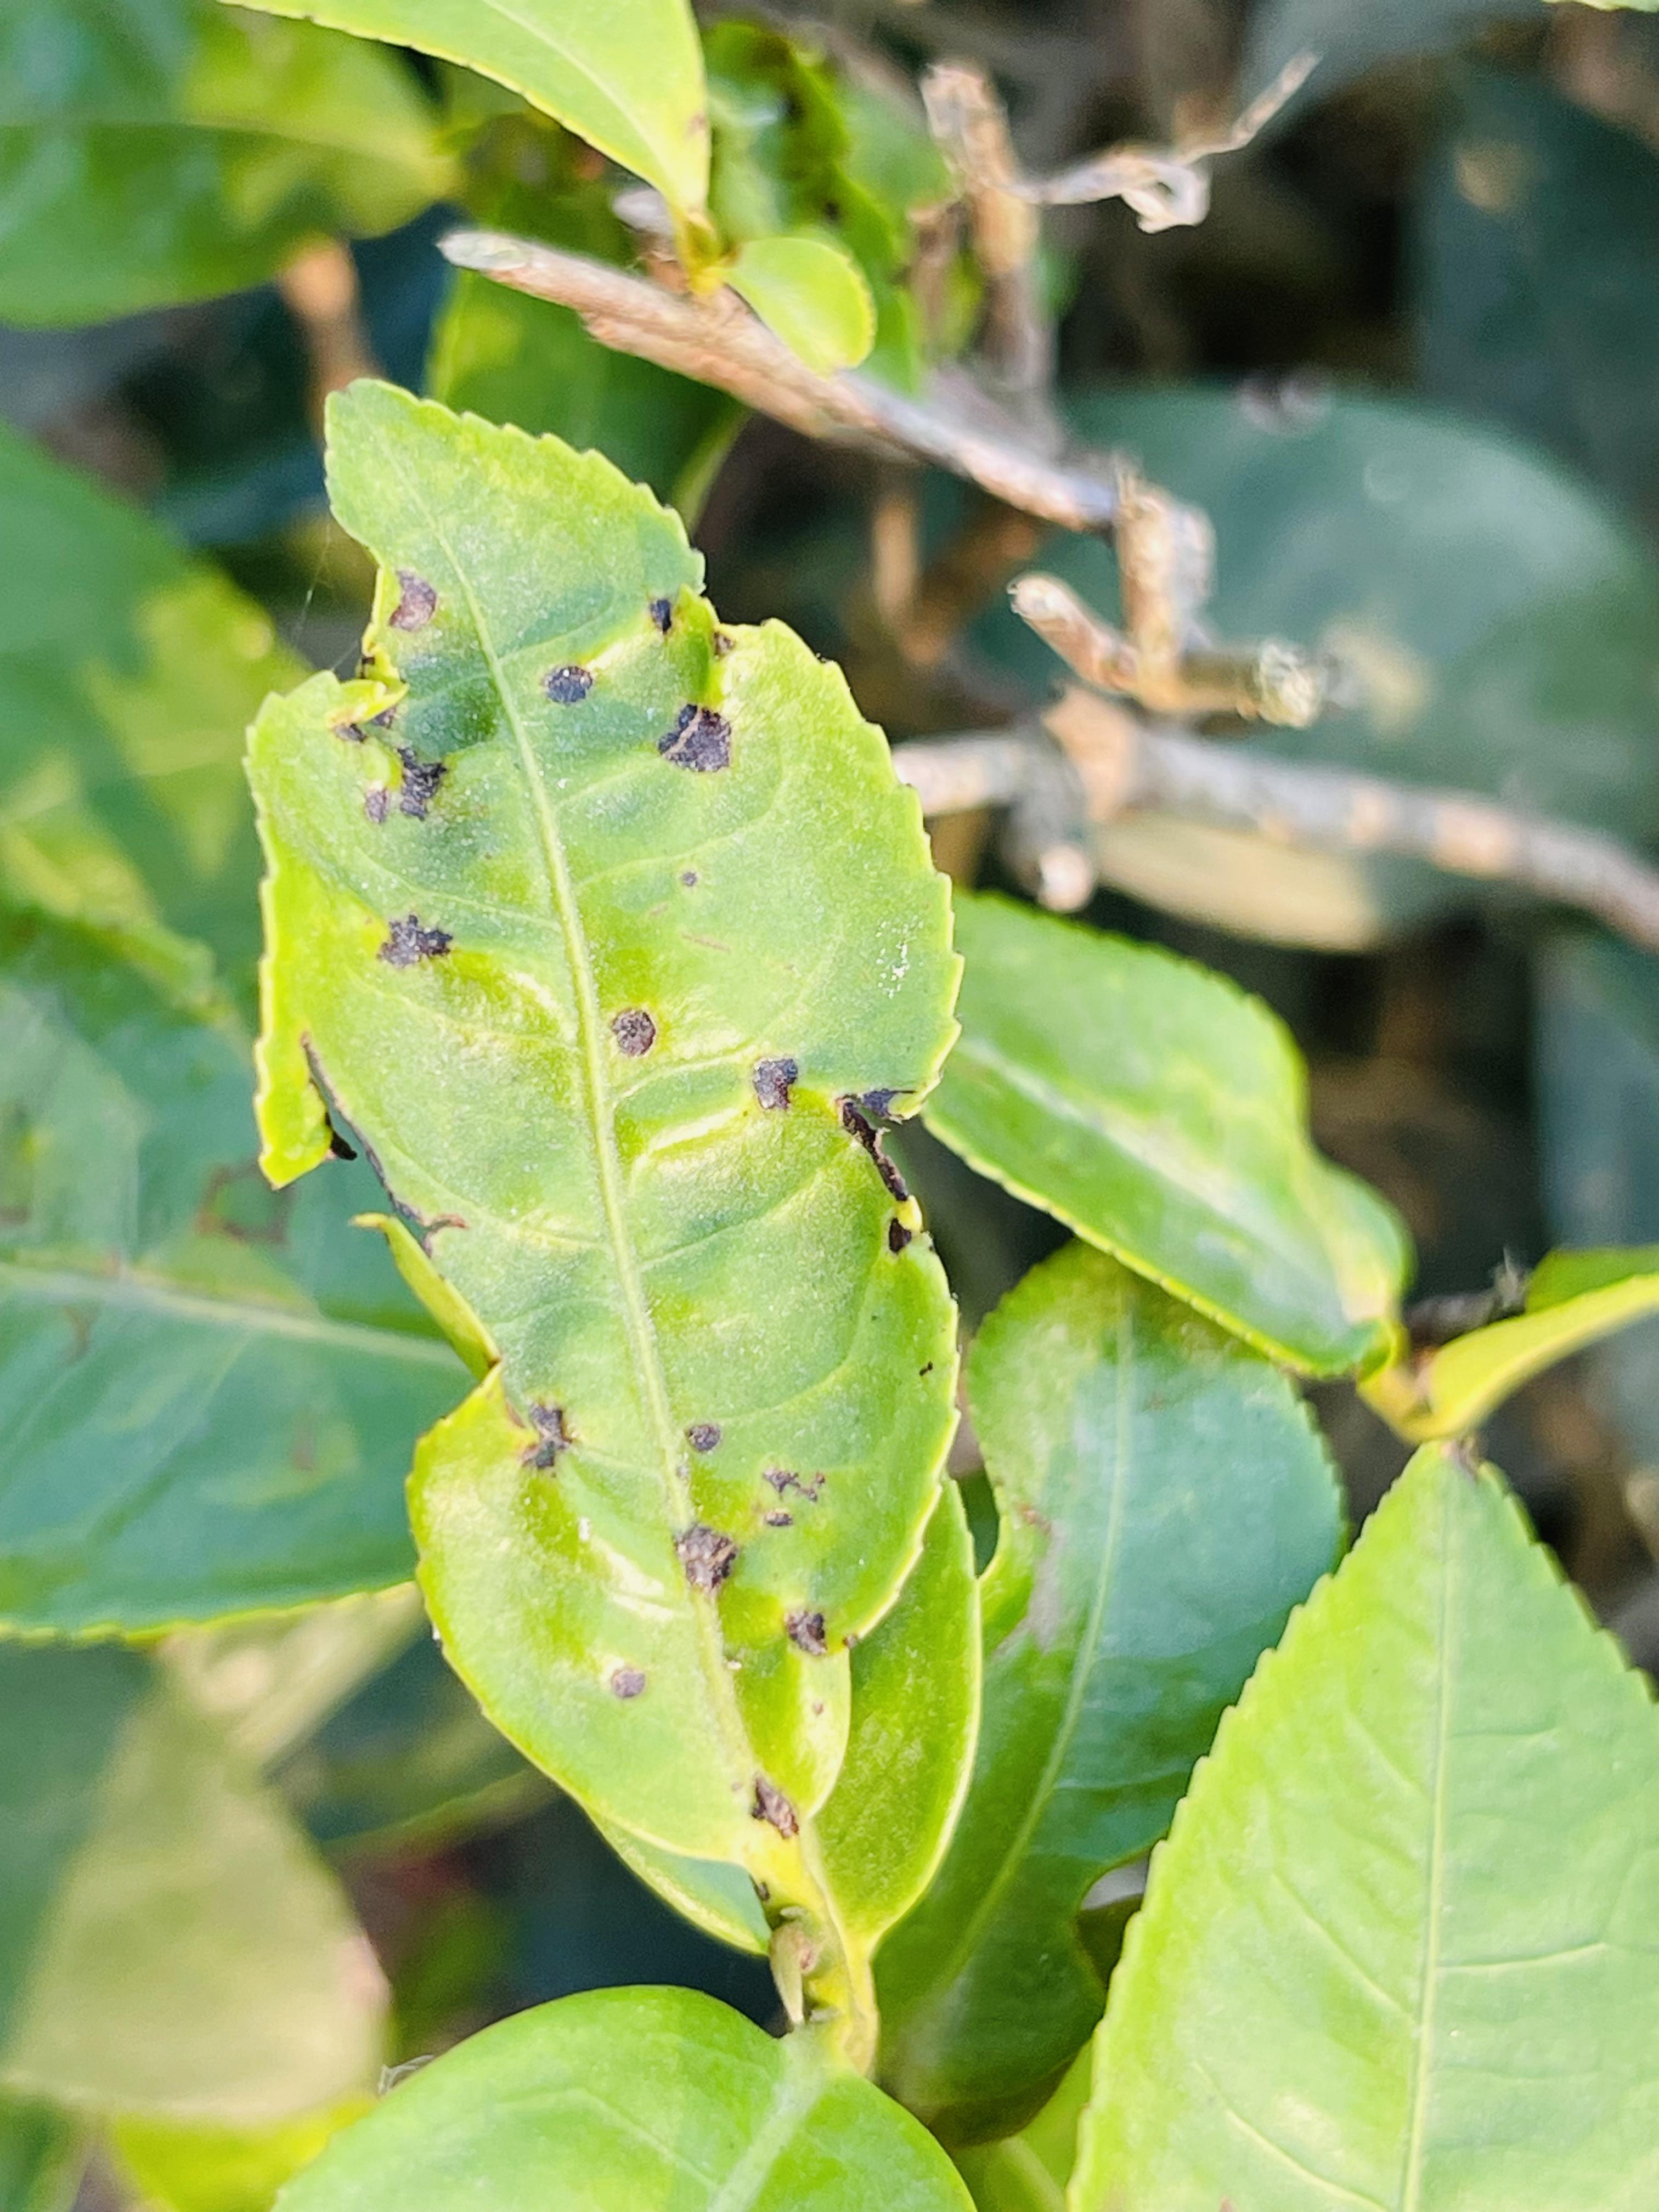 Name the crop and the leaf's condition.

tea, helopeltis
